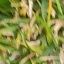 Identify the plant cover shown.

grass
